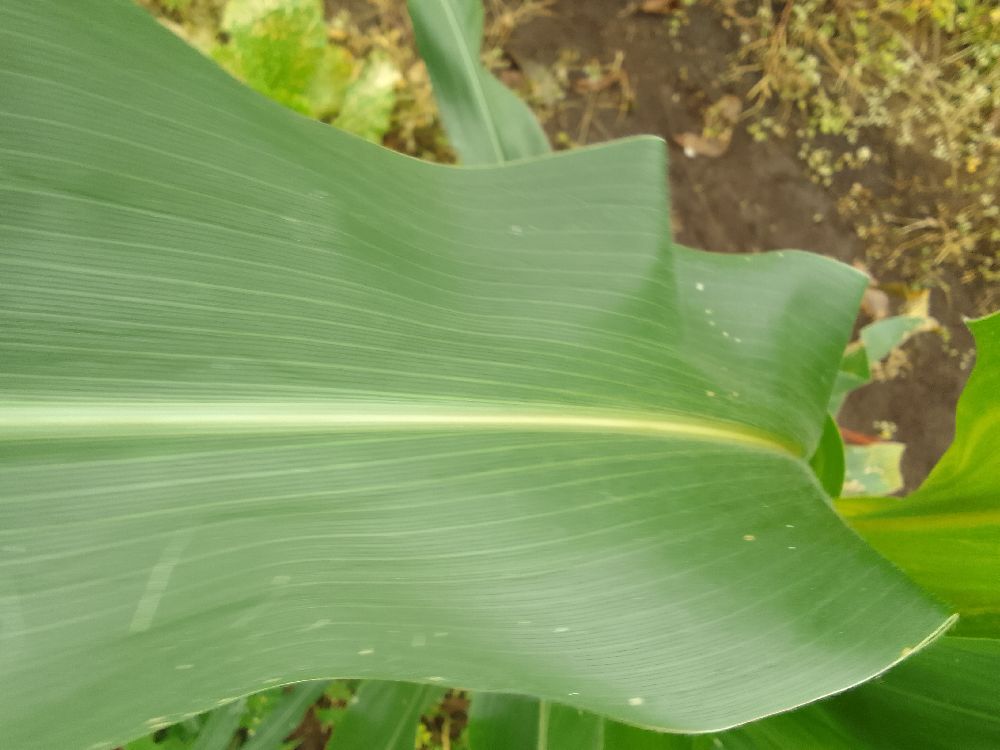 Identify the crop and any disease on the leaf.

maize, healthy
